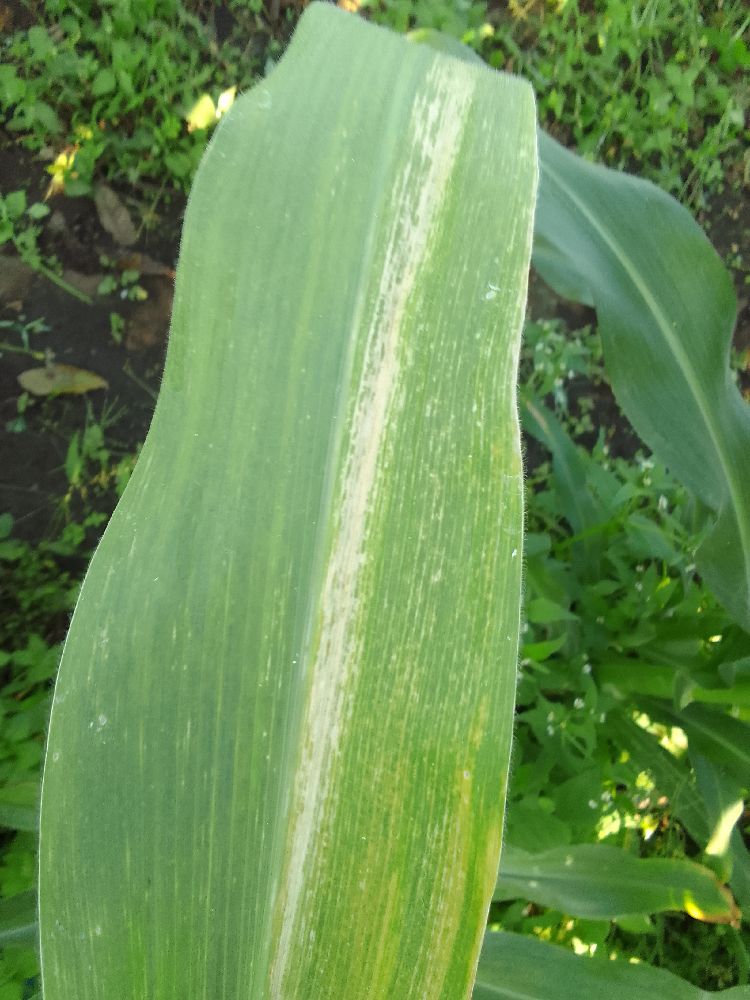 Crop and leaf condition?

maize, maize lethal necrosis
